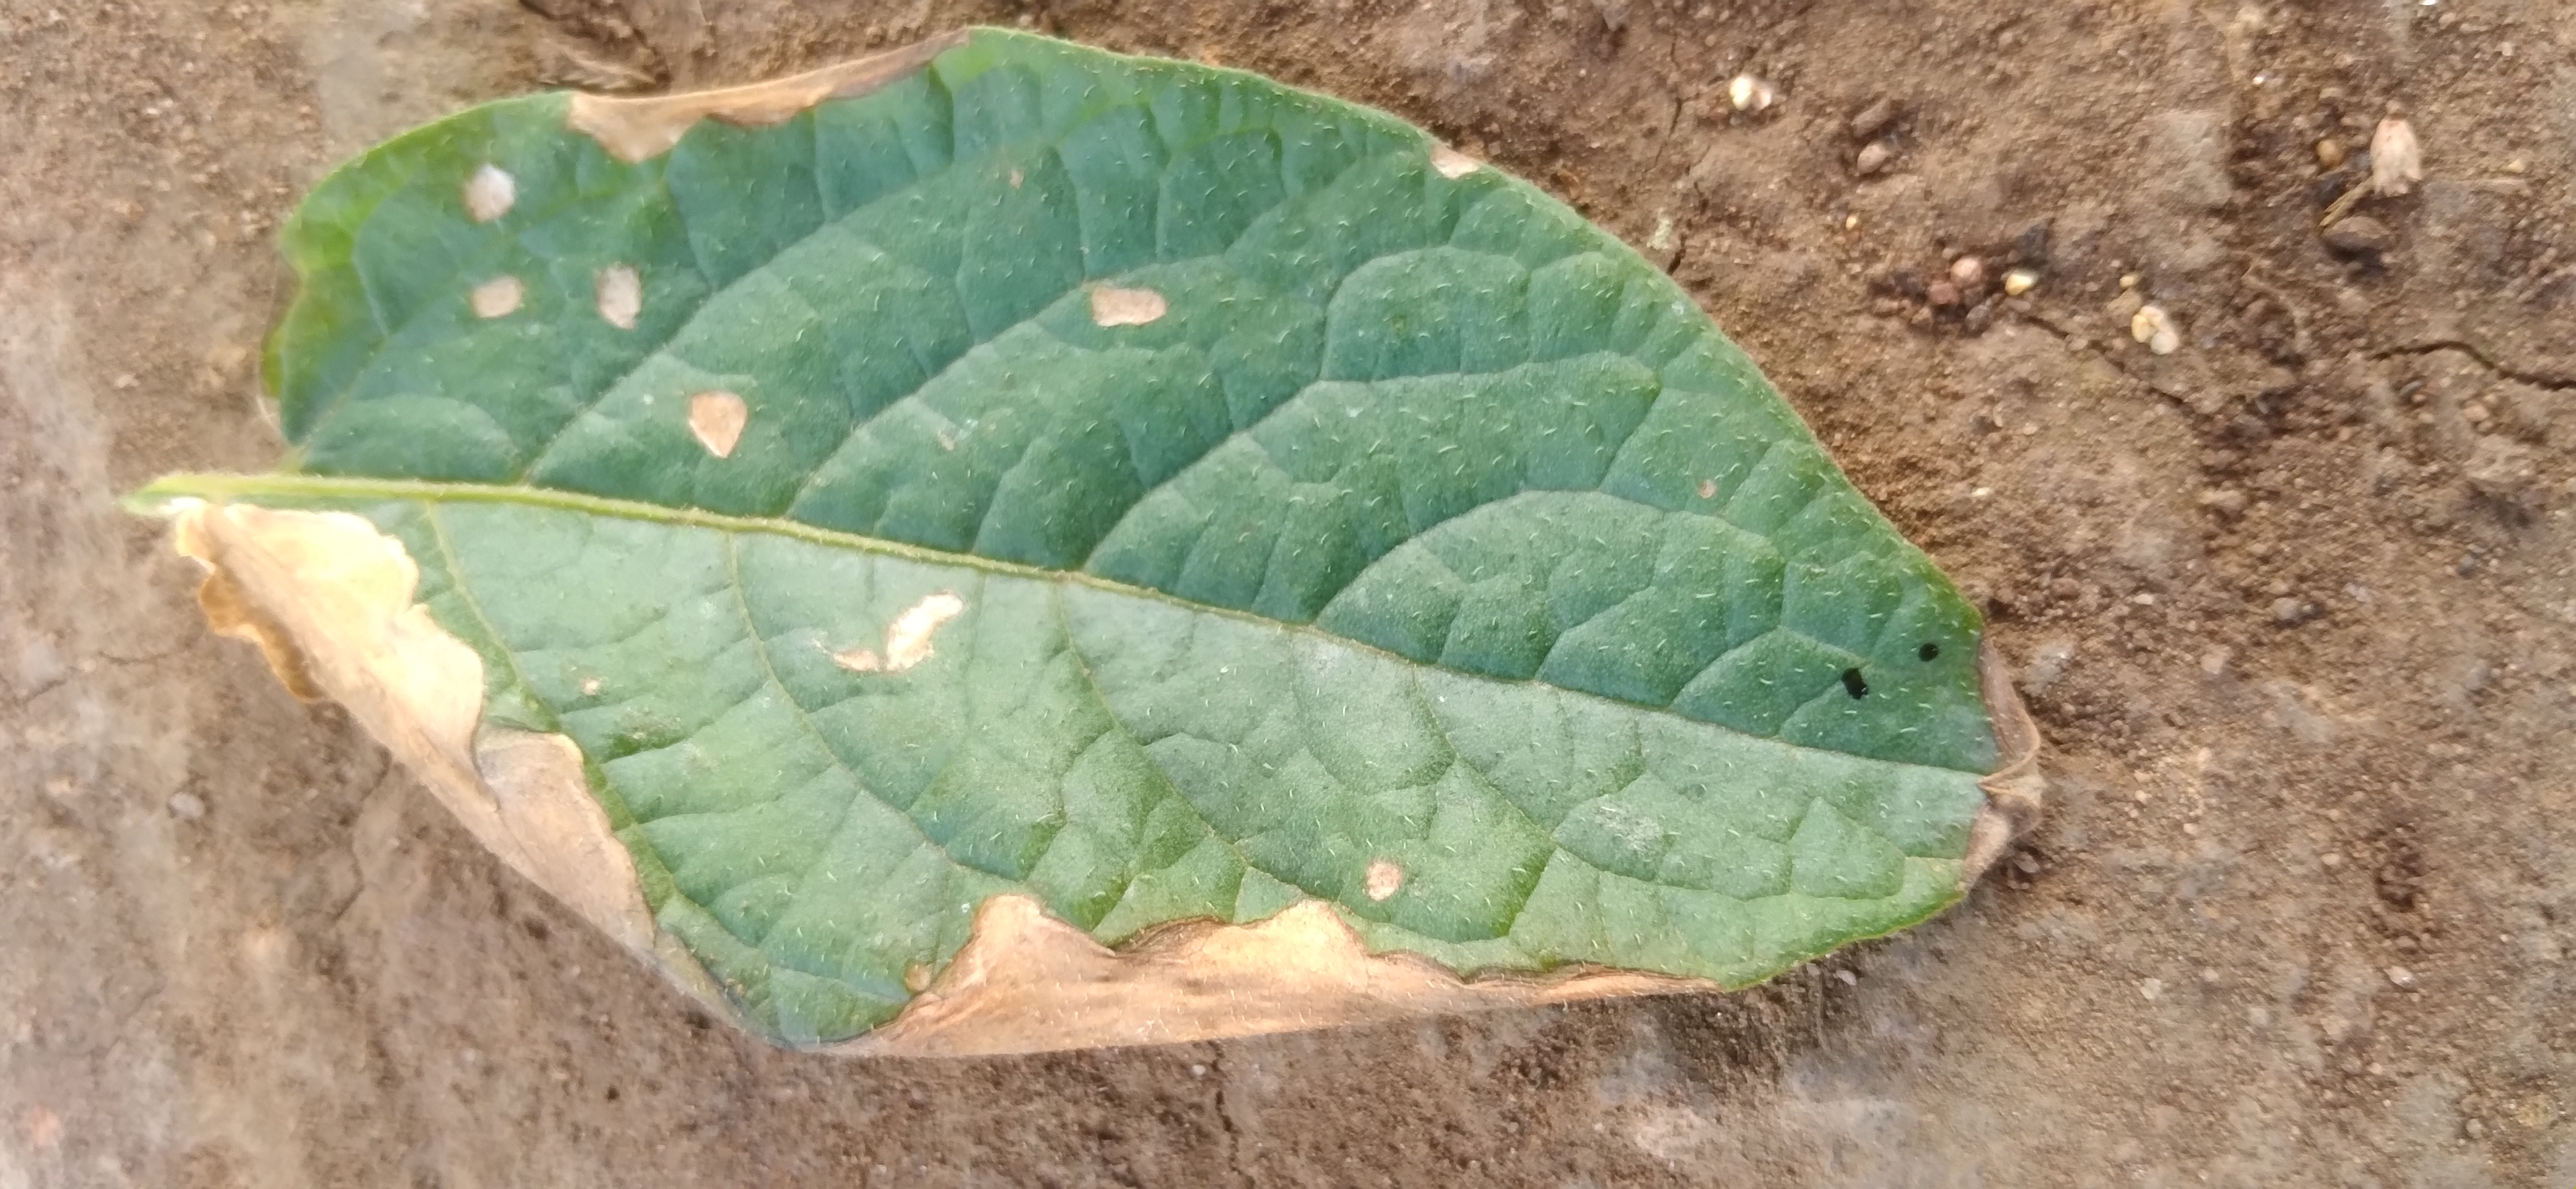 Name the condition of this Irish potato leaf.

early blight
